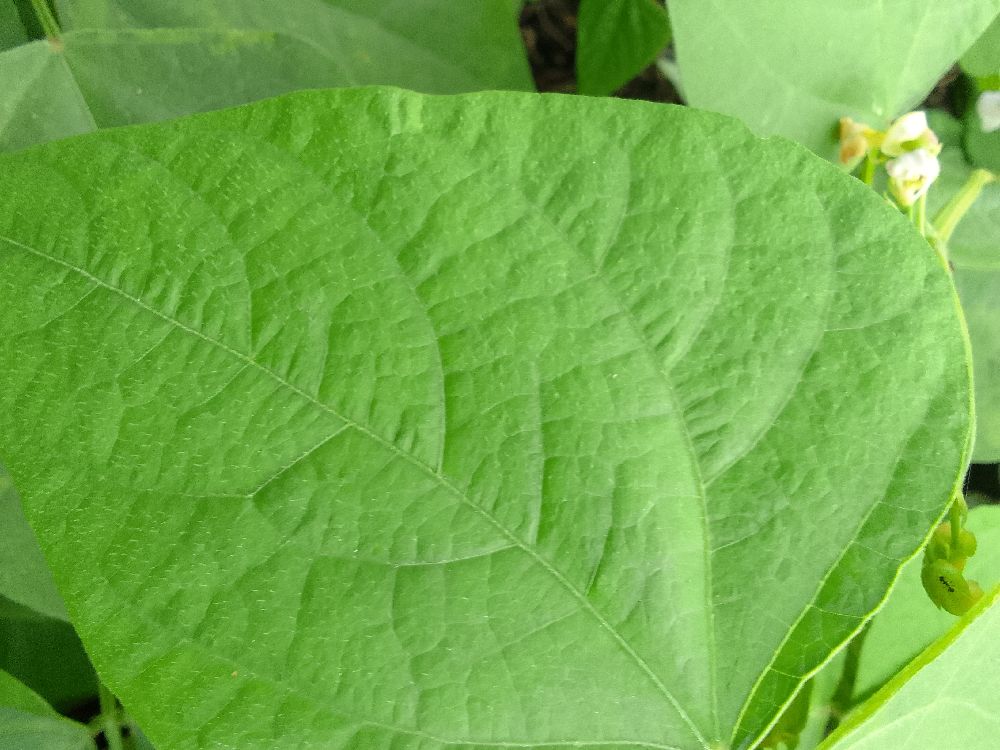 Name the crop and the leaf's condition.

common bean, healthy
